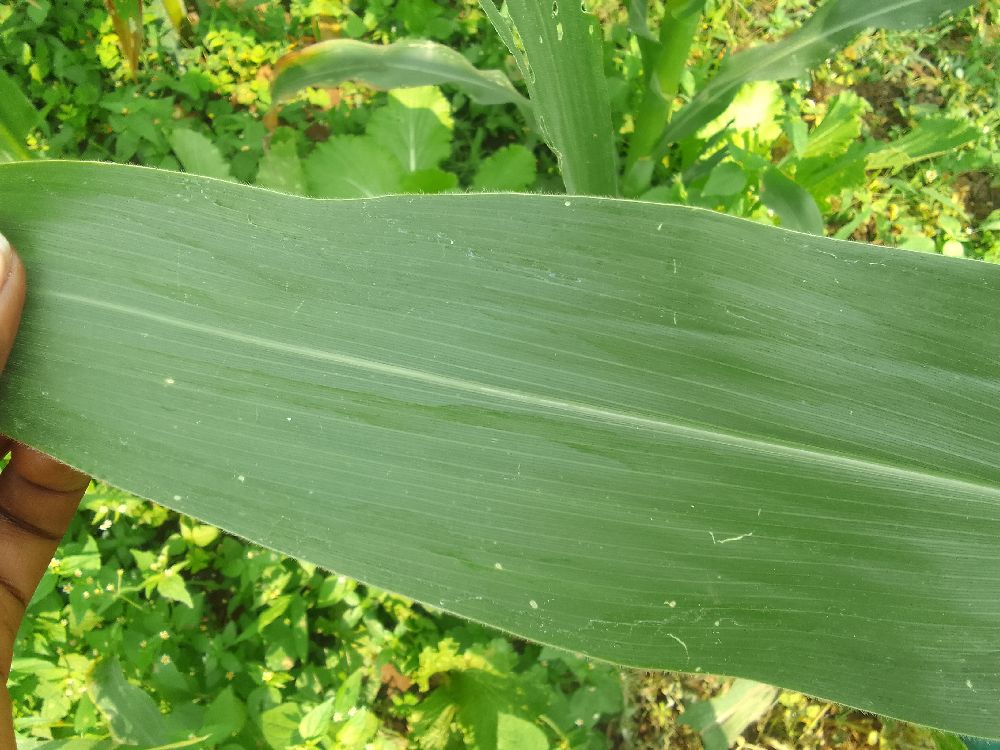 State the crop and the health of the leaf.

maize, healthy
